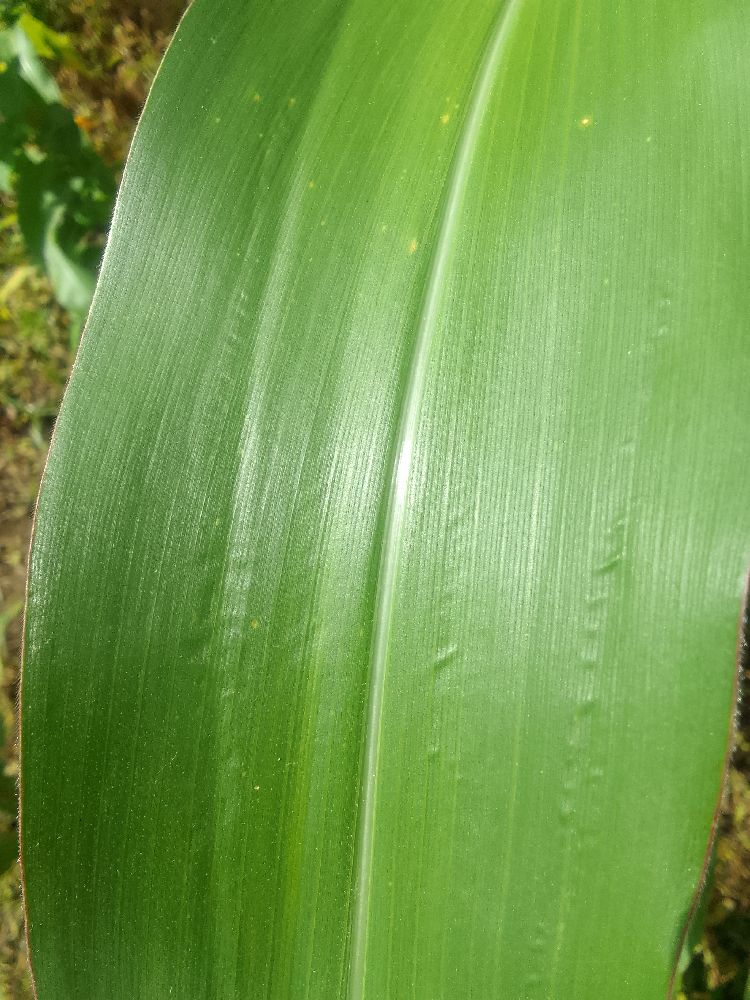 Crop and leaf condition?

maize, healthy
